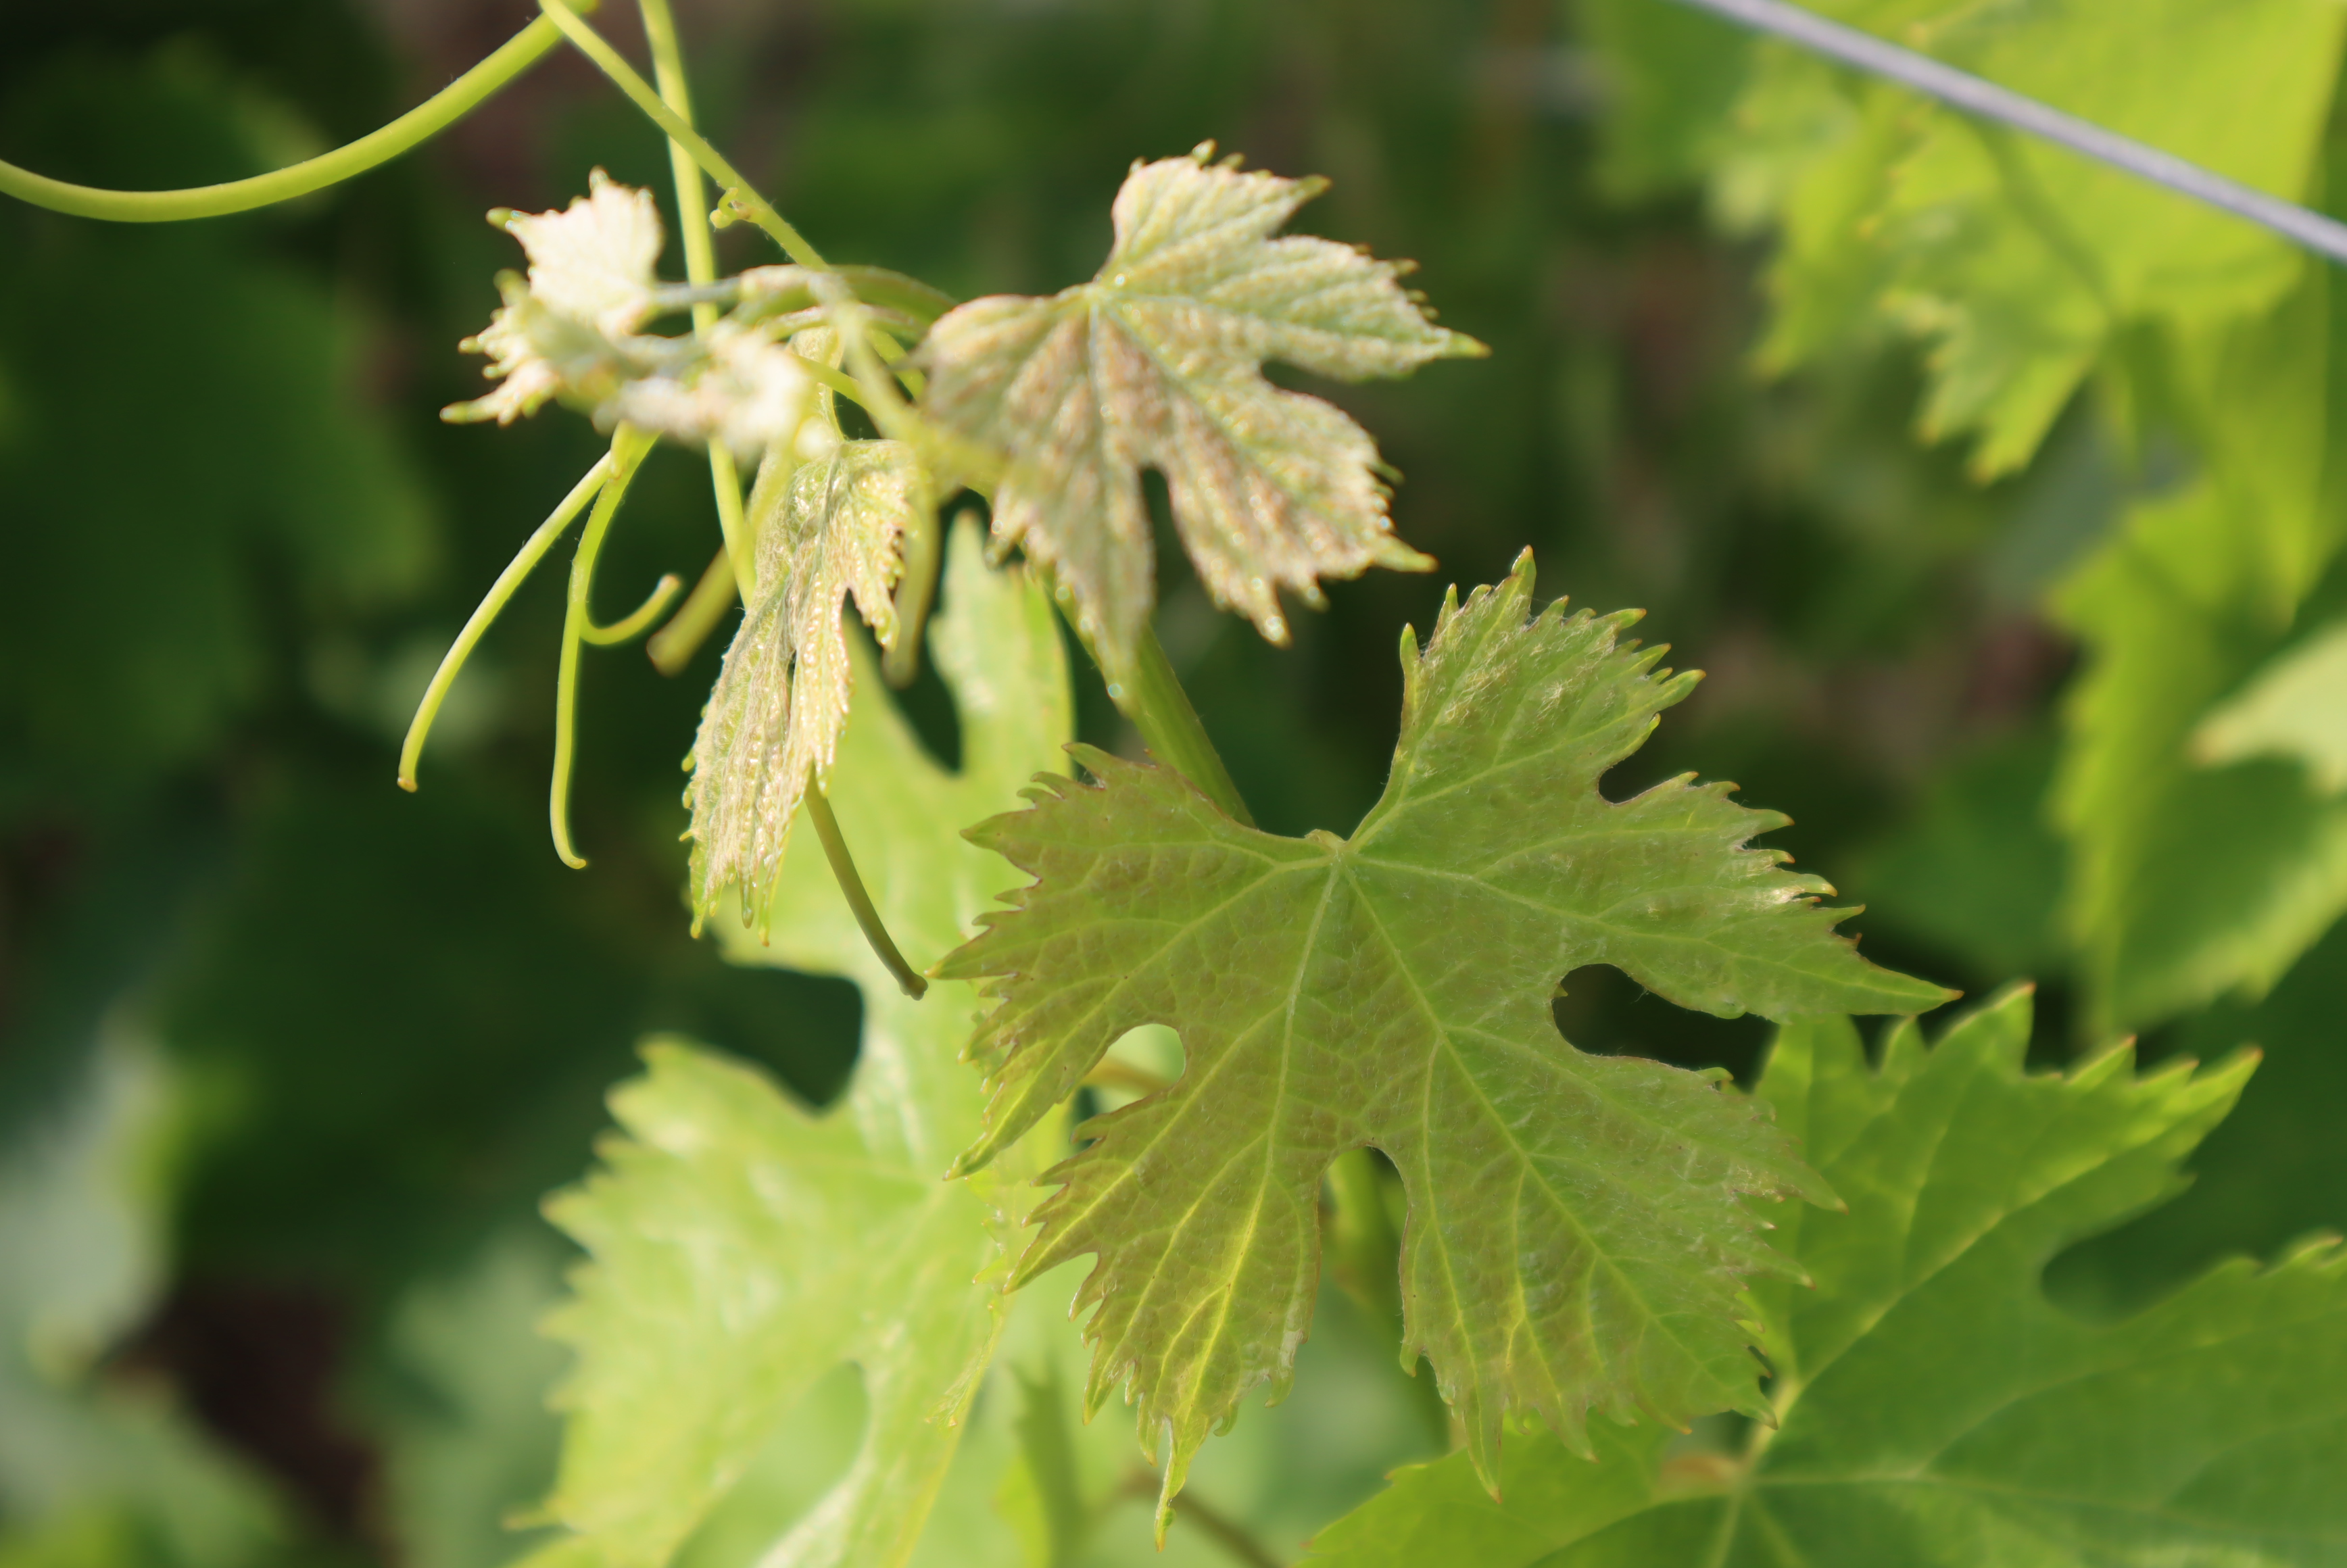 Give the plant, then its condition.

grapevine, healthy
